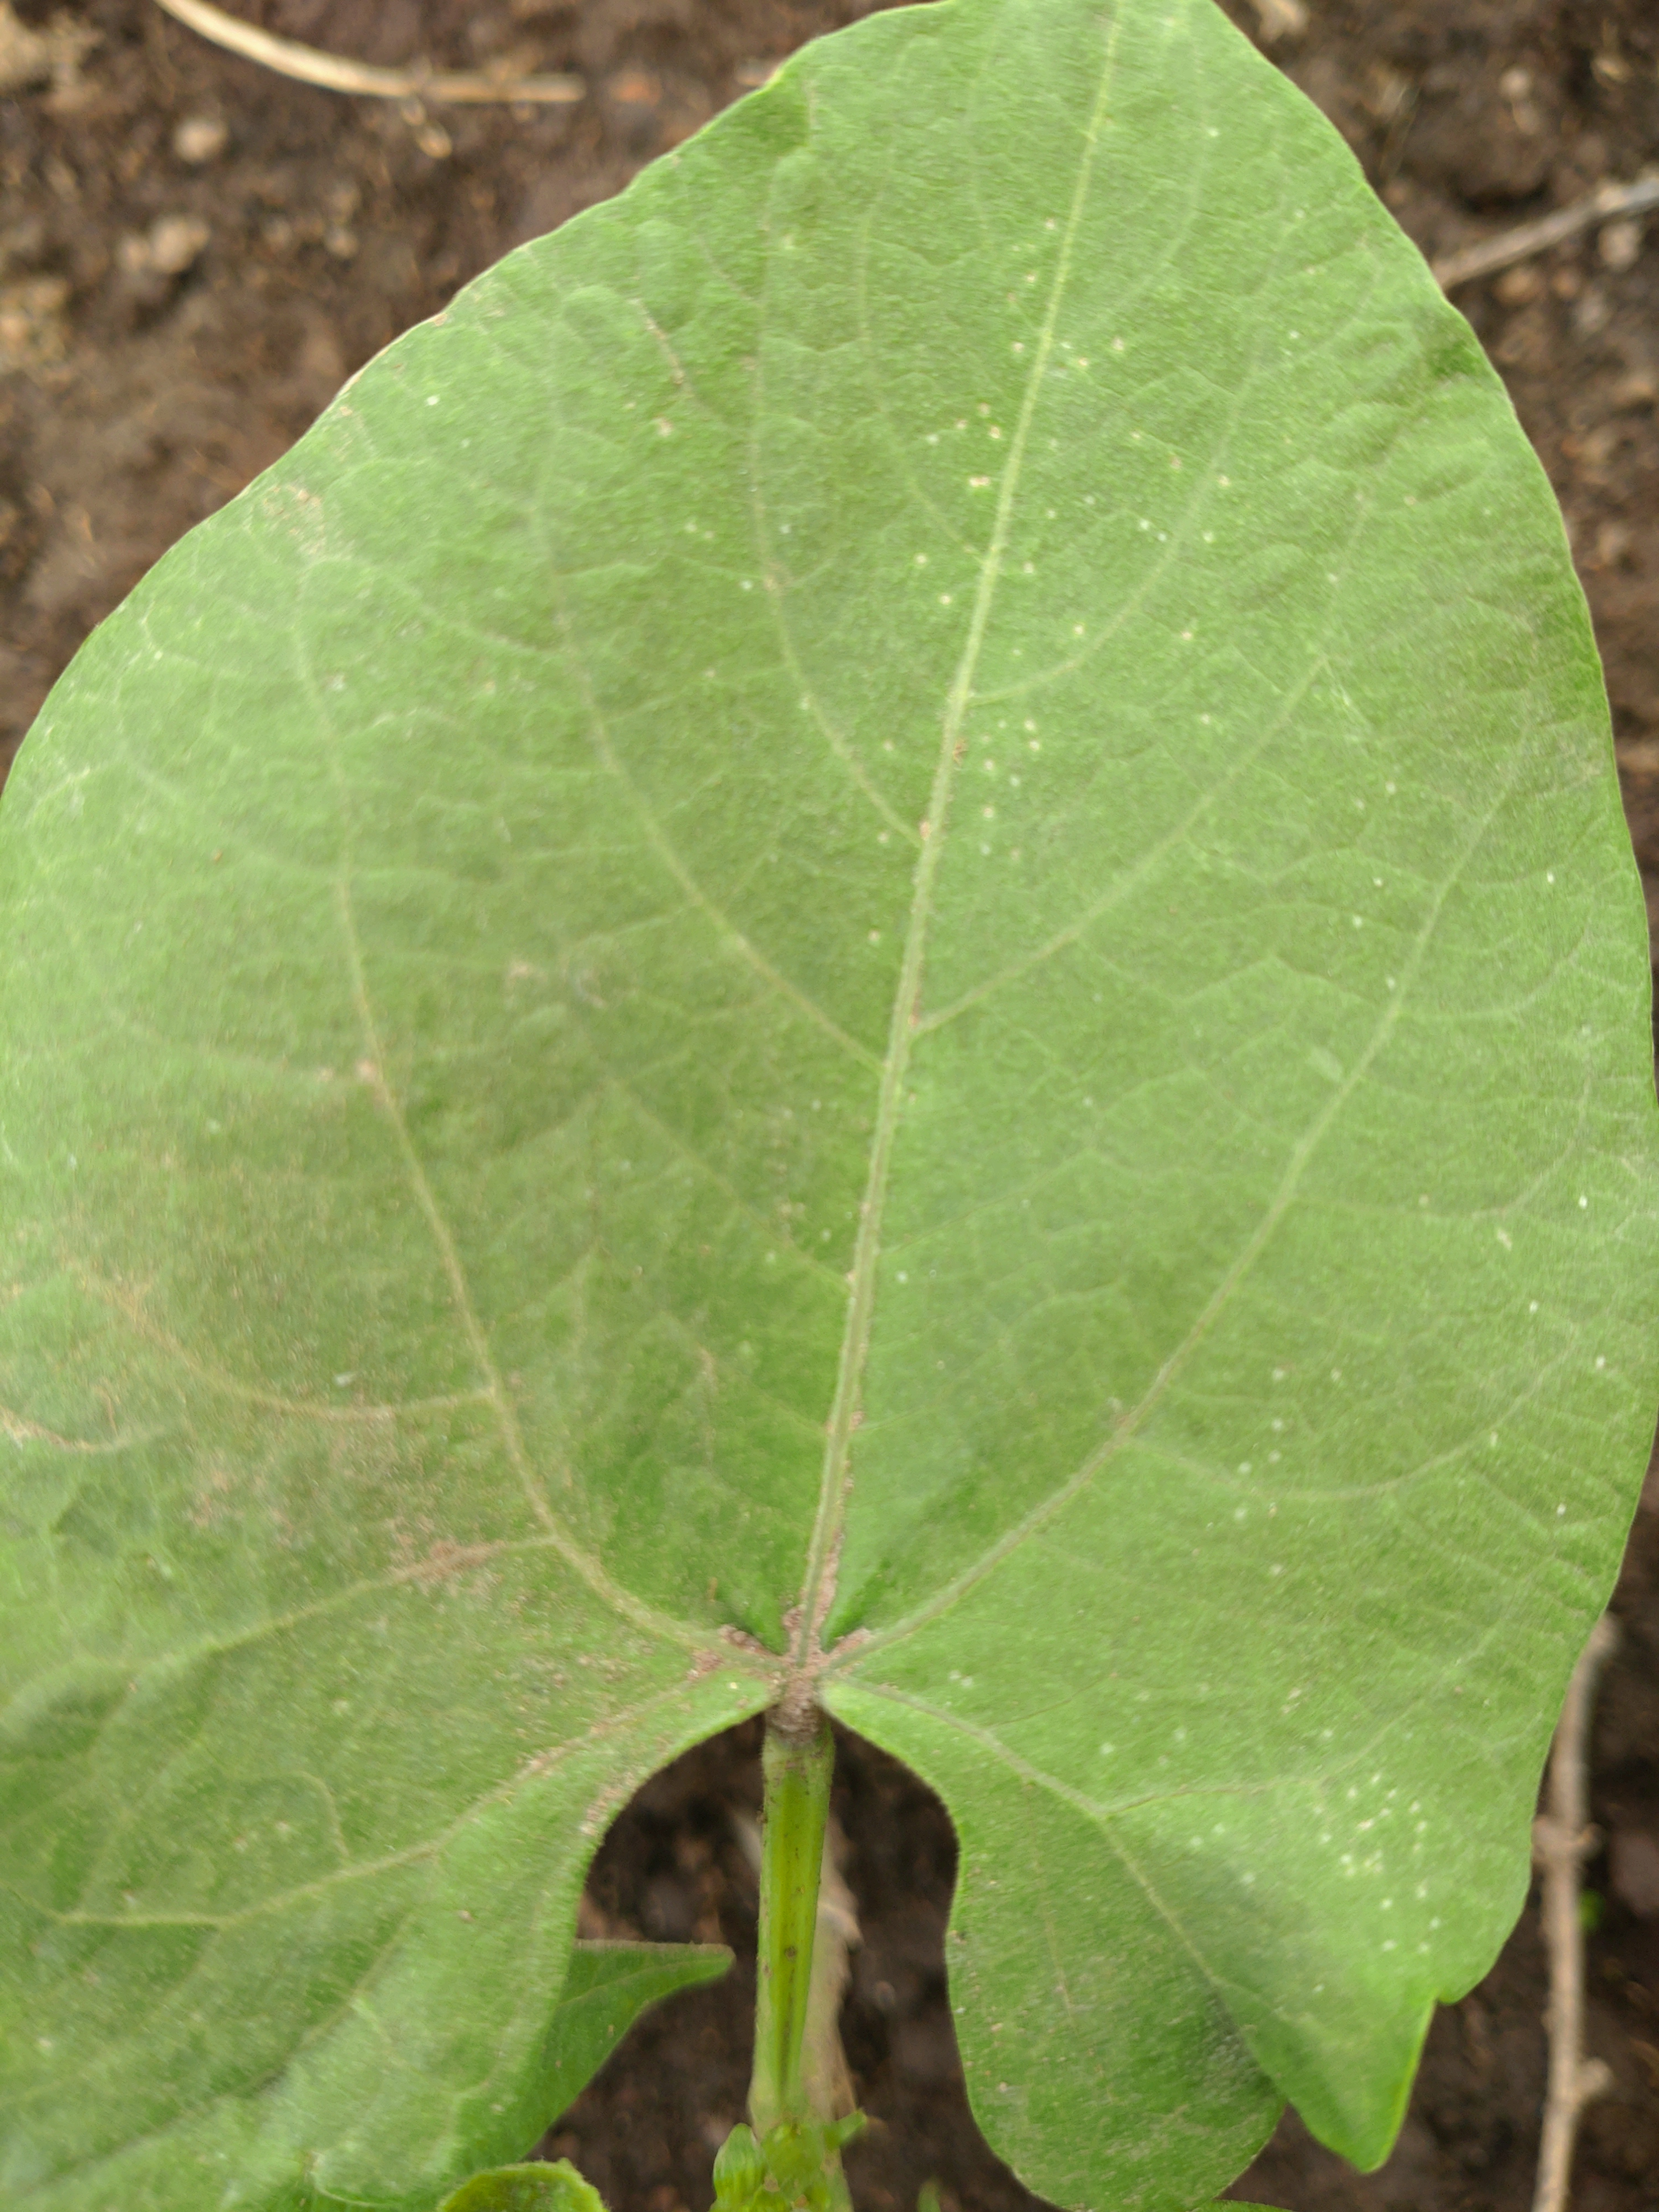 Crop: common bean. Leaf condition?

healthy
